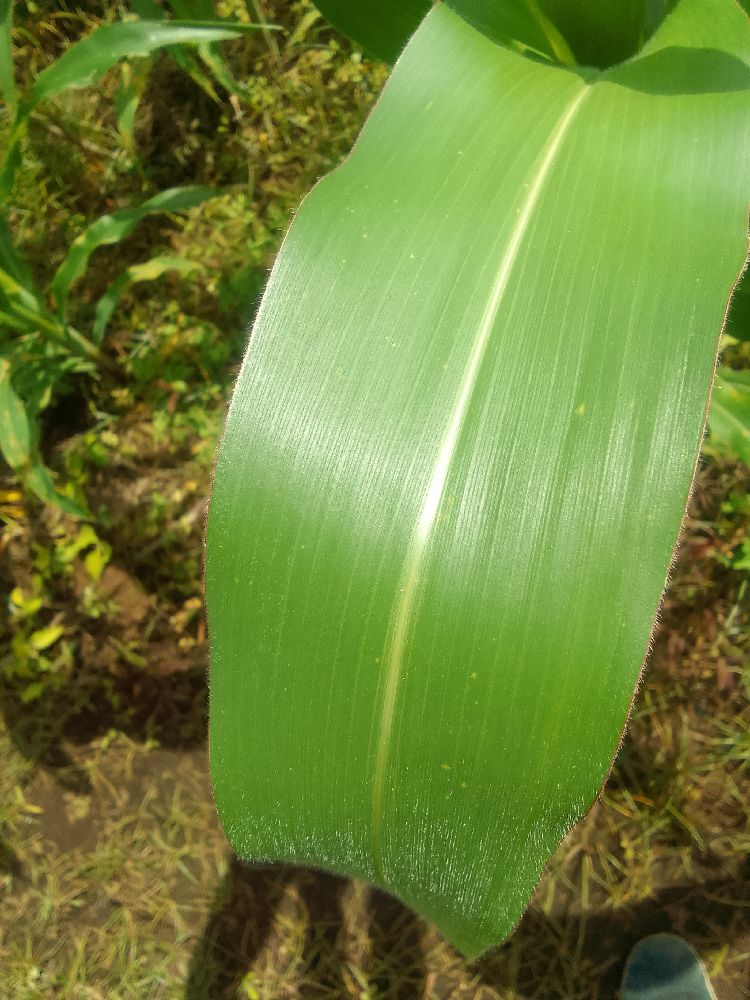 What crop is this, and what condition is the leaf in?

maize, healthy
